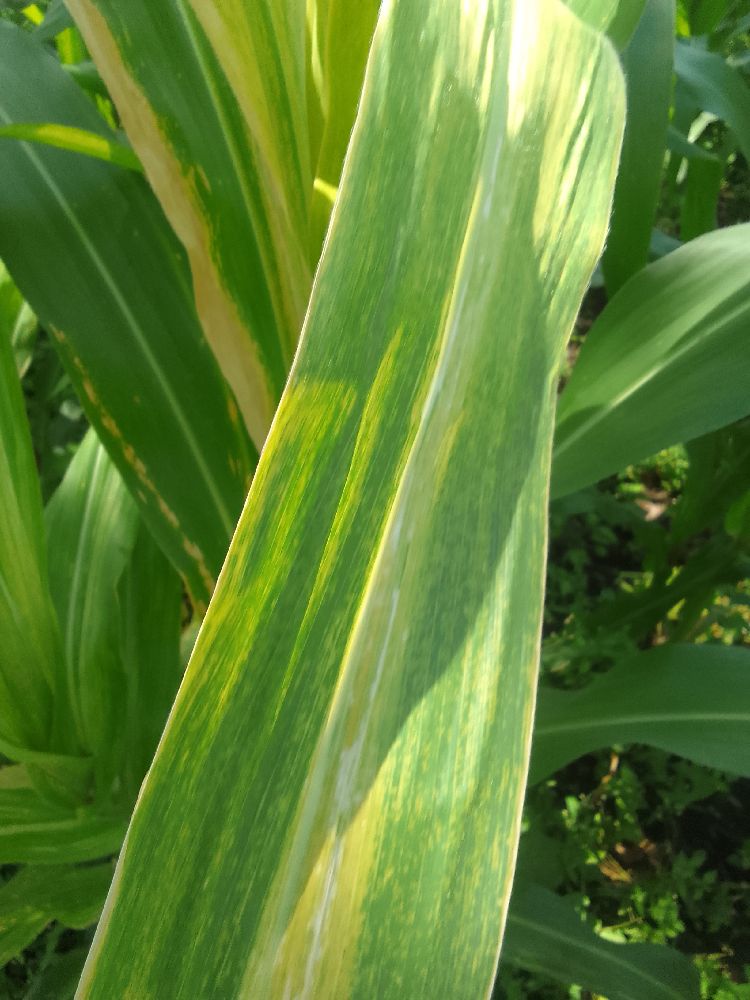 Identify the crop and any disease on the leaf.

maize, maize lethal necrosis
